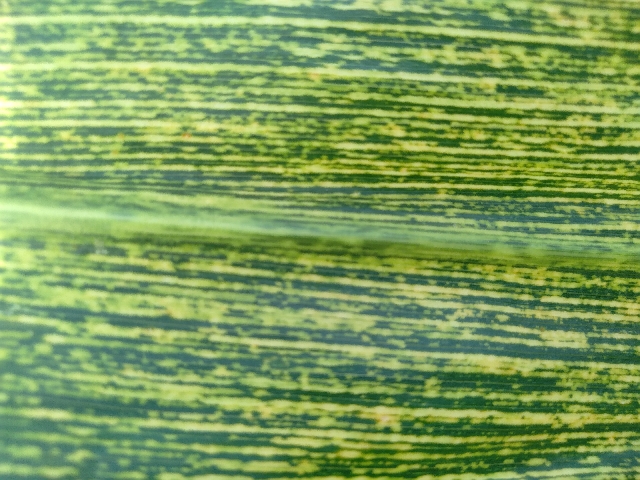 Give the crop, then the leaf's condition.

maize, maize streak virus
